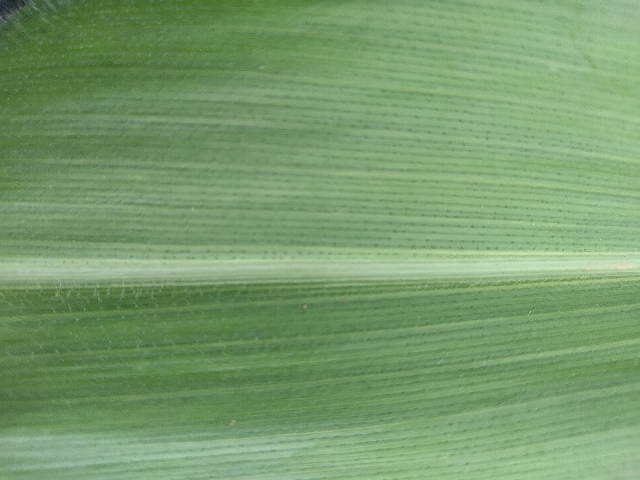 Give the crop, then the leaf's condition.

maize, healthy
